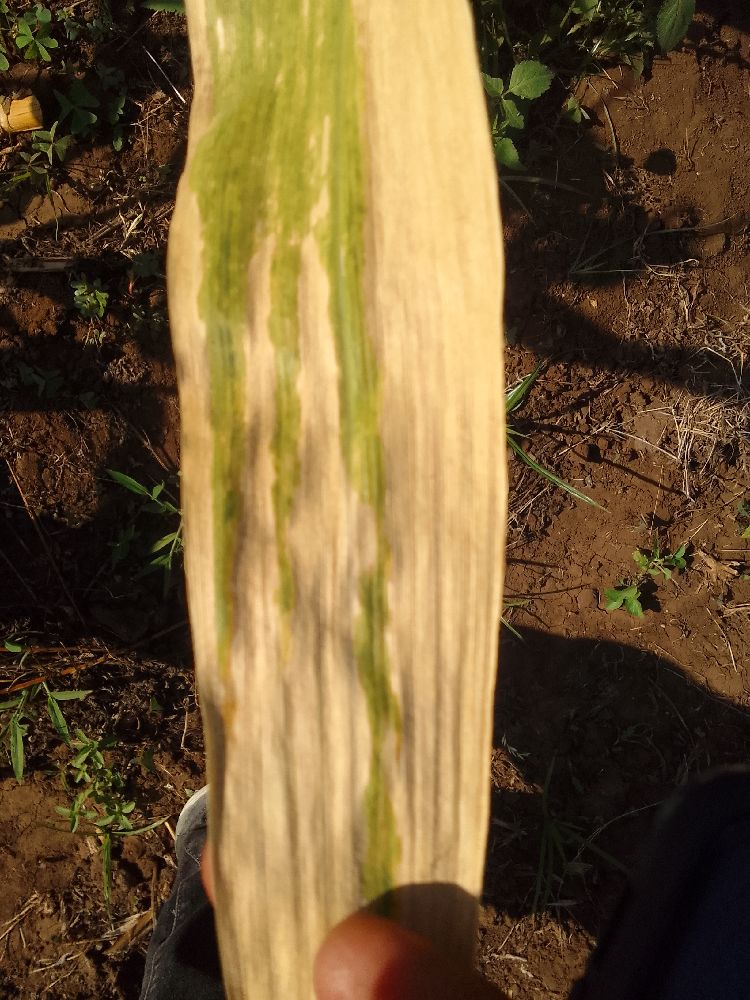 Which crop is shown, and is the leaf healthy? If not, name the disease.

maize, maize lethal necrosis
